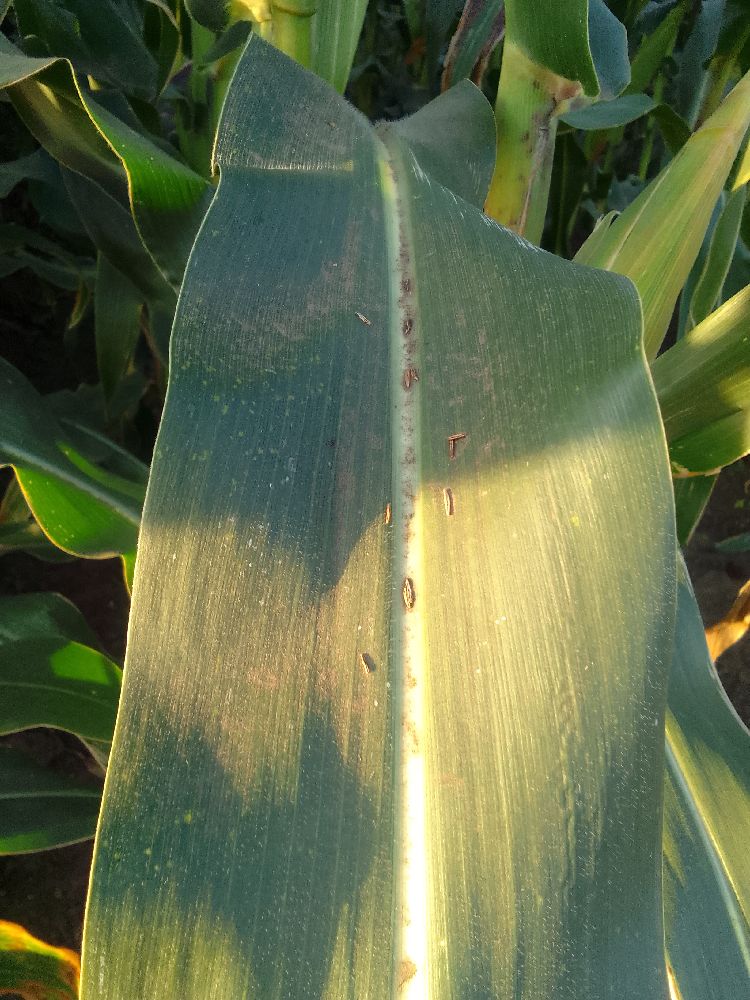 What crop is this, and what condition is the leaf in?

maize, healthy
